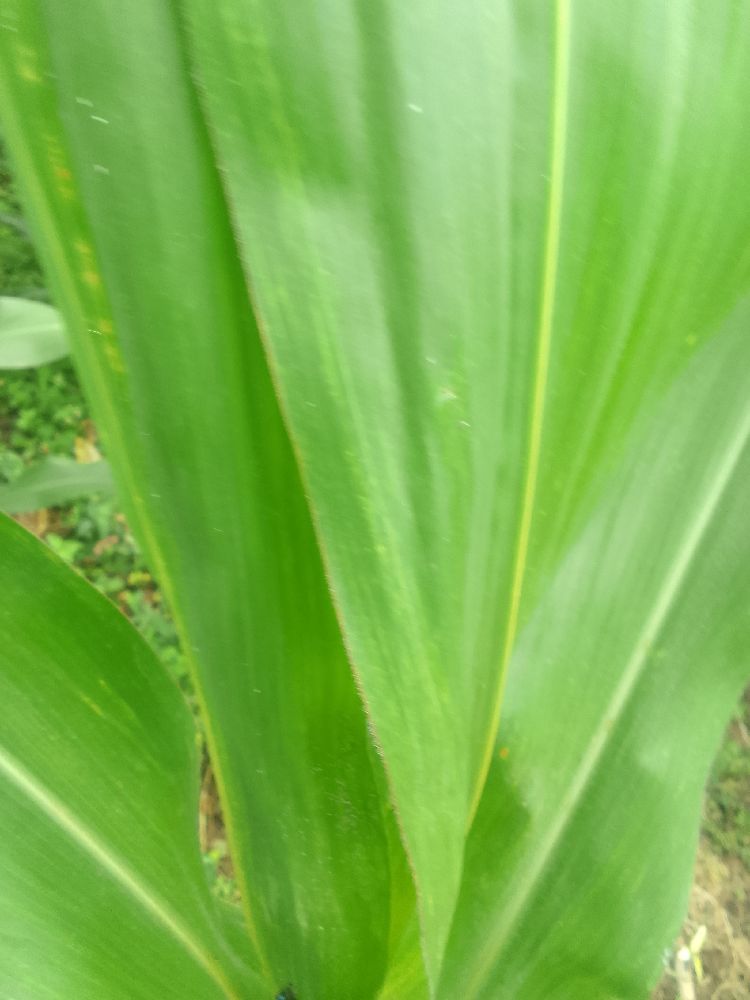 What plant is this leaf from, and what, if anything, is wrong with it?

maize, healthy
